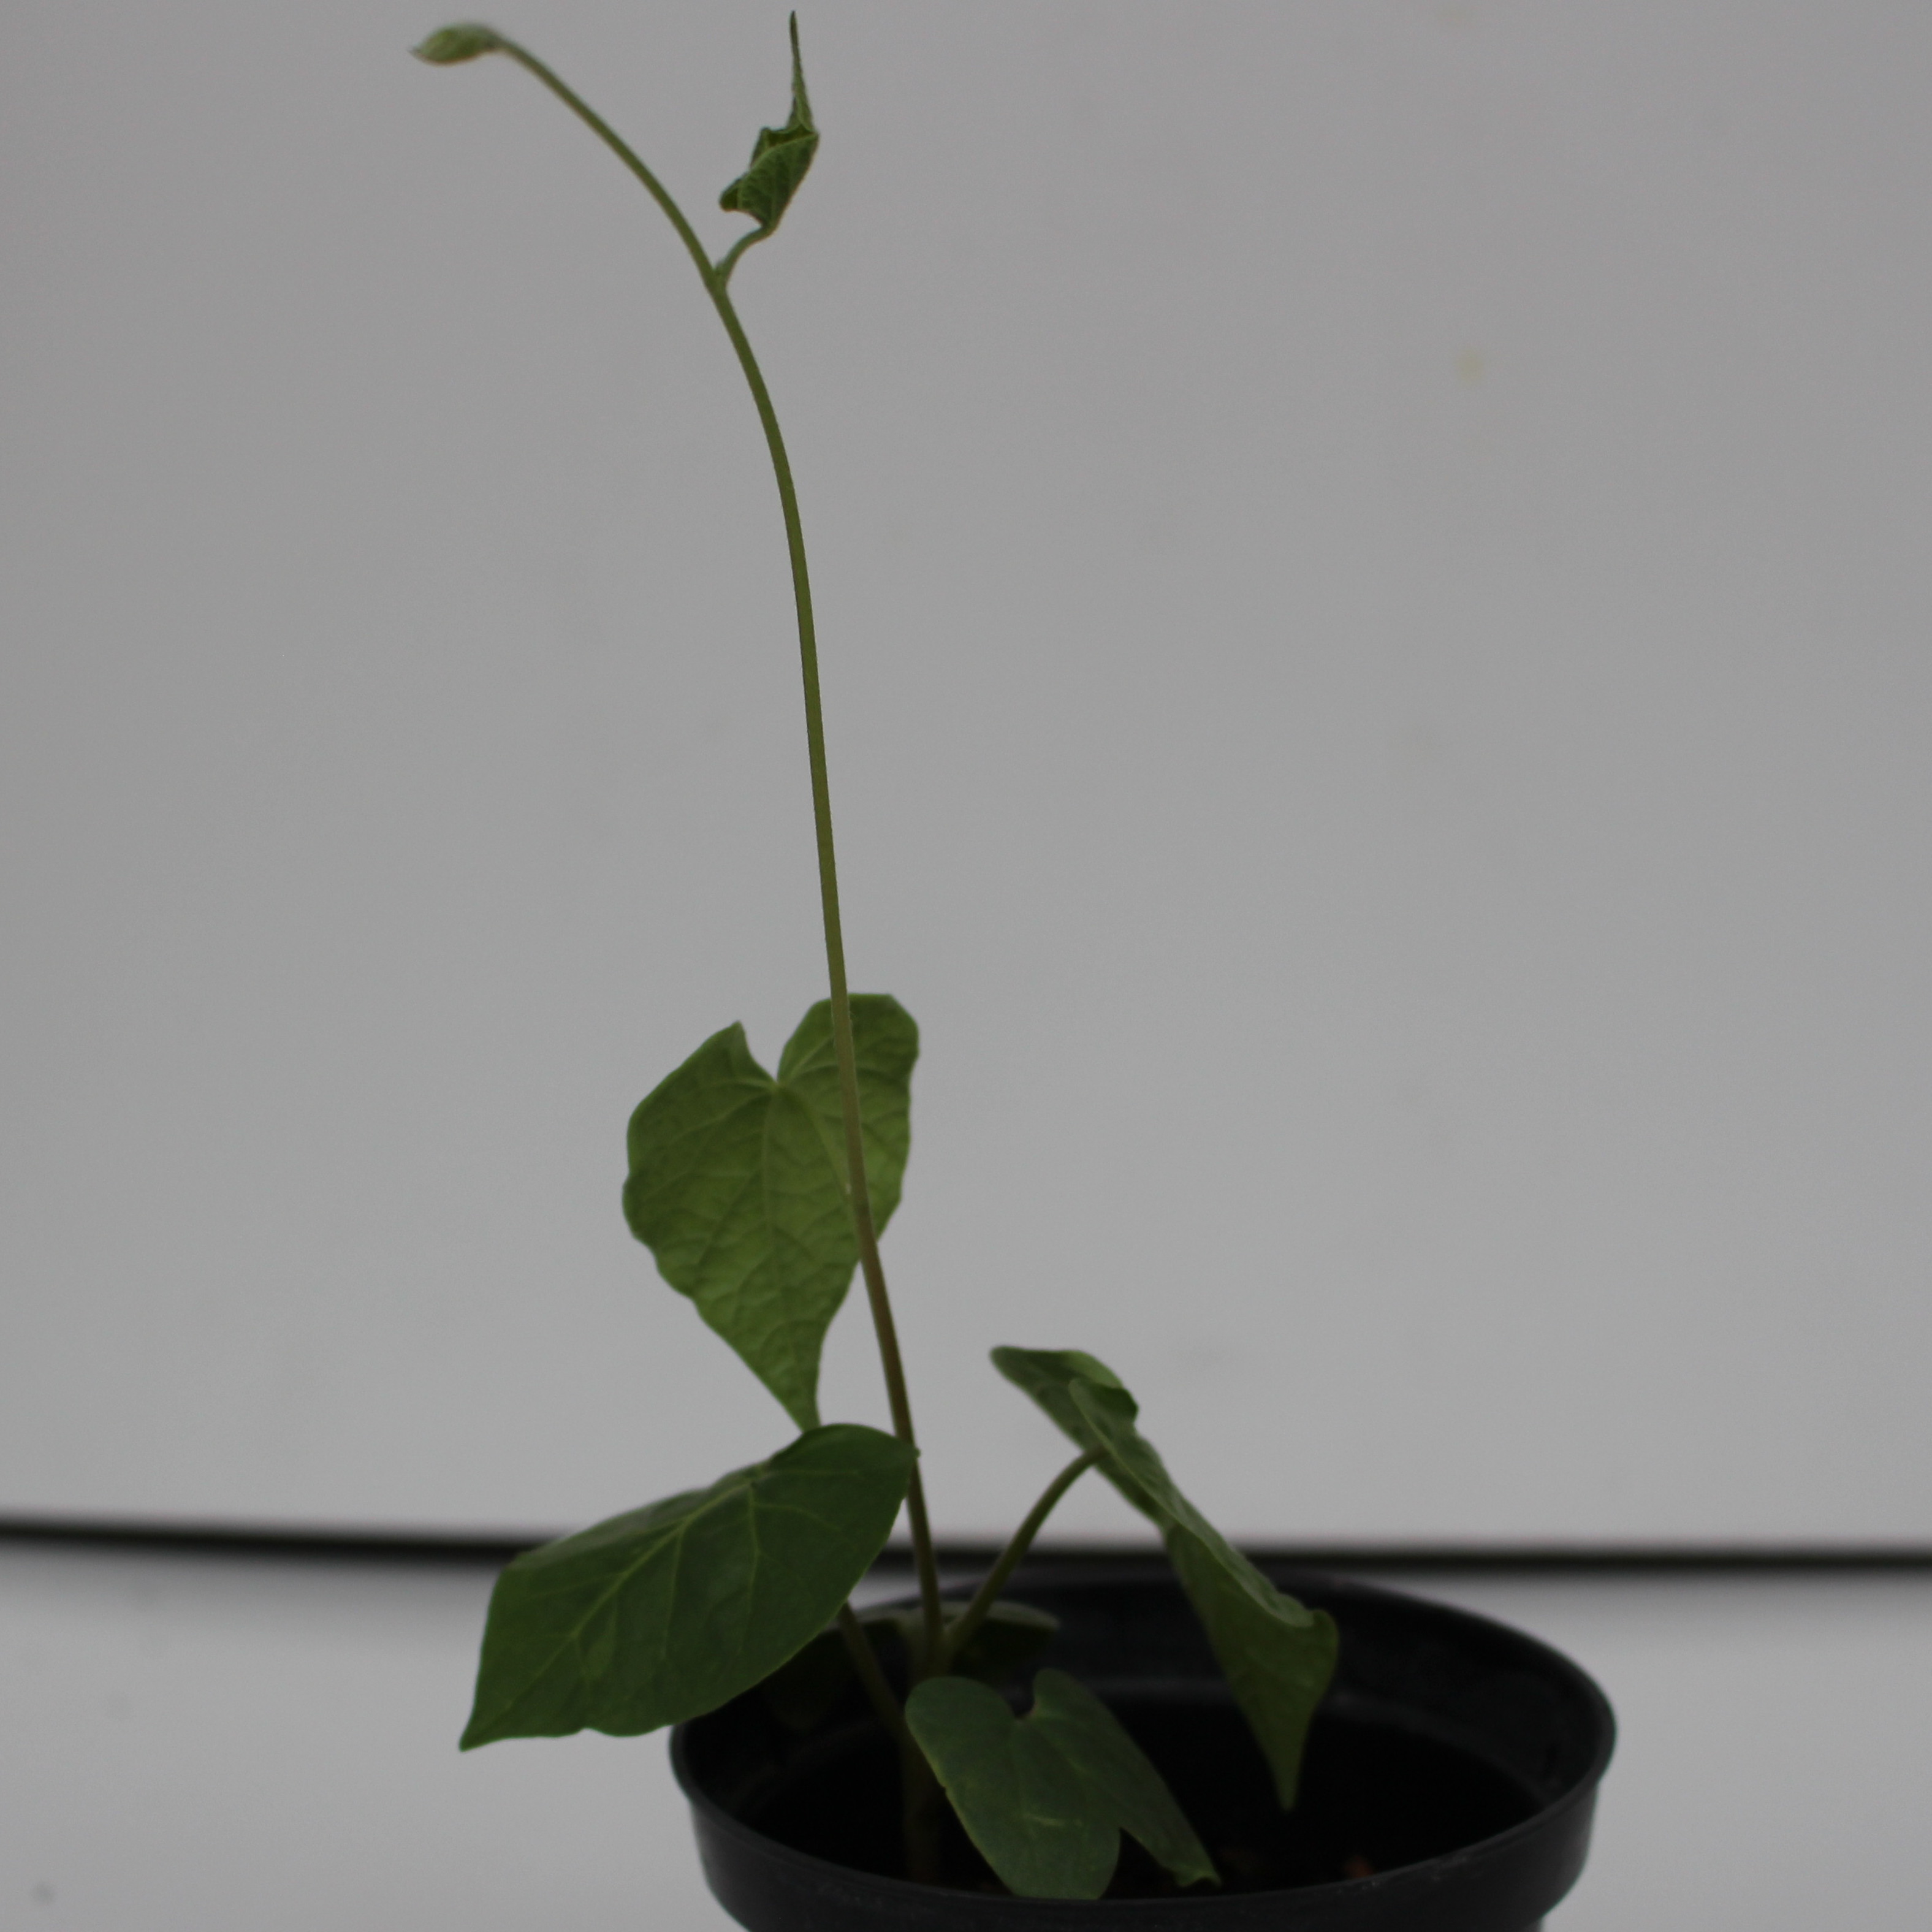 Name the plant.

Convolvulus arvensis
